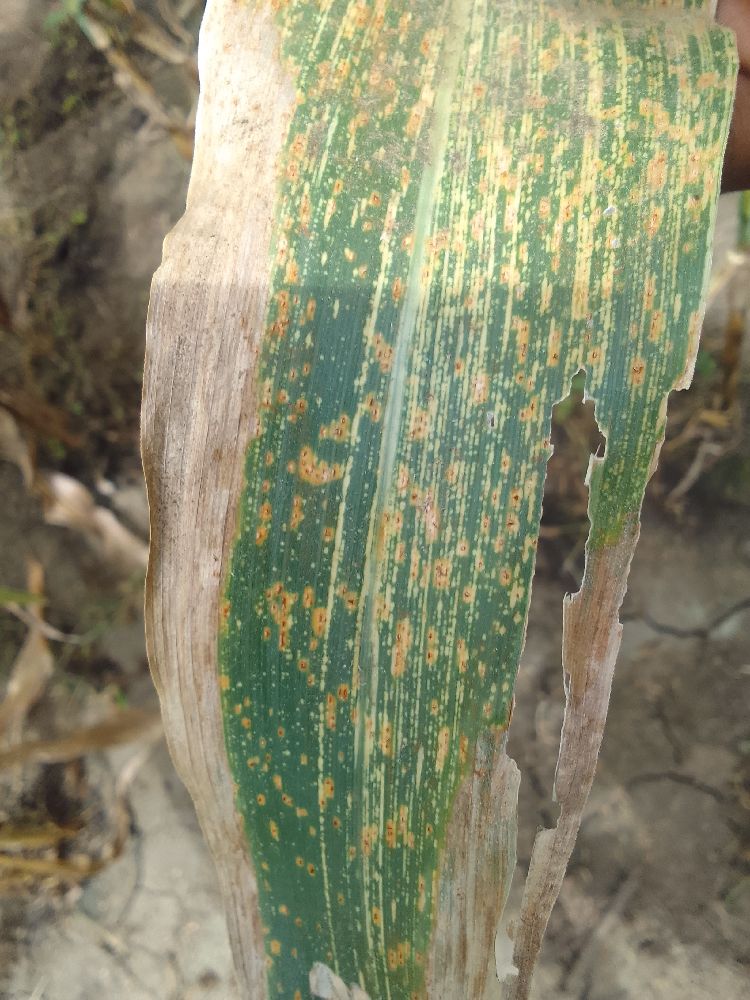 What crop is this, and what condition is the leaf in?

maize, maize streak virus
